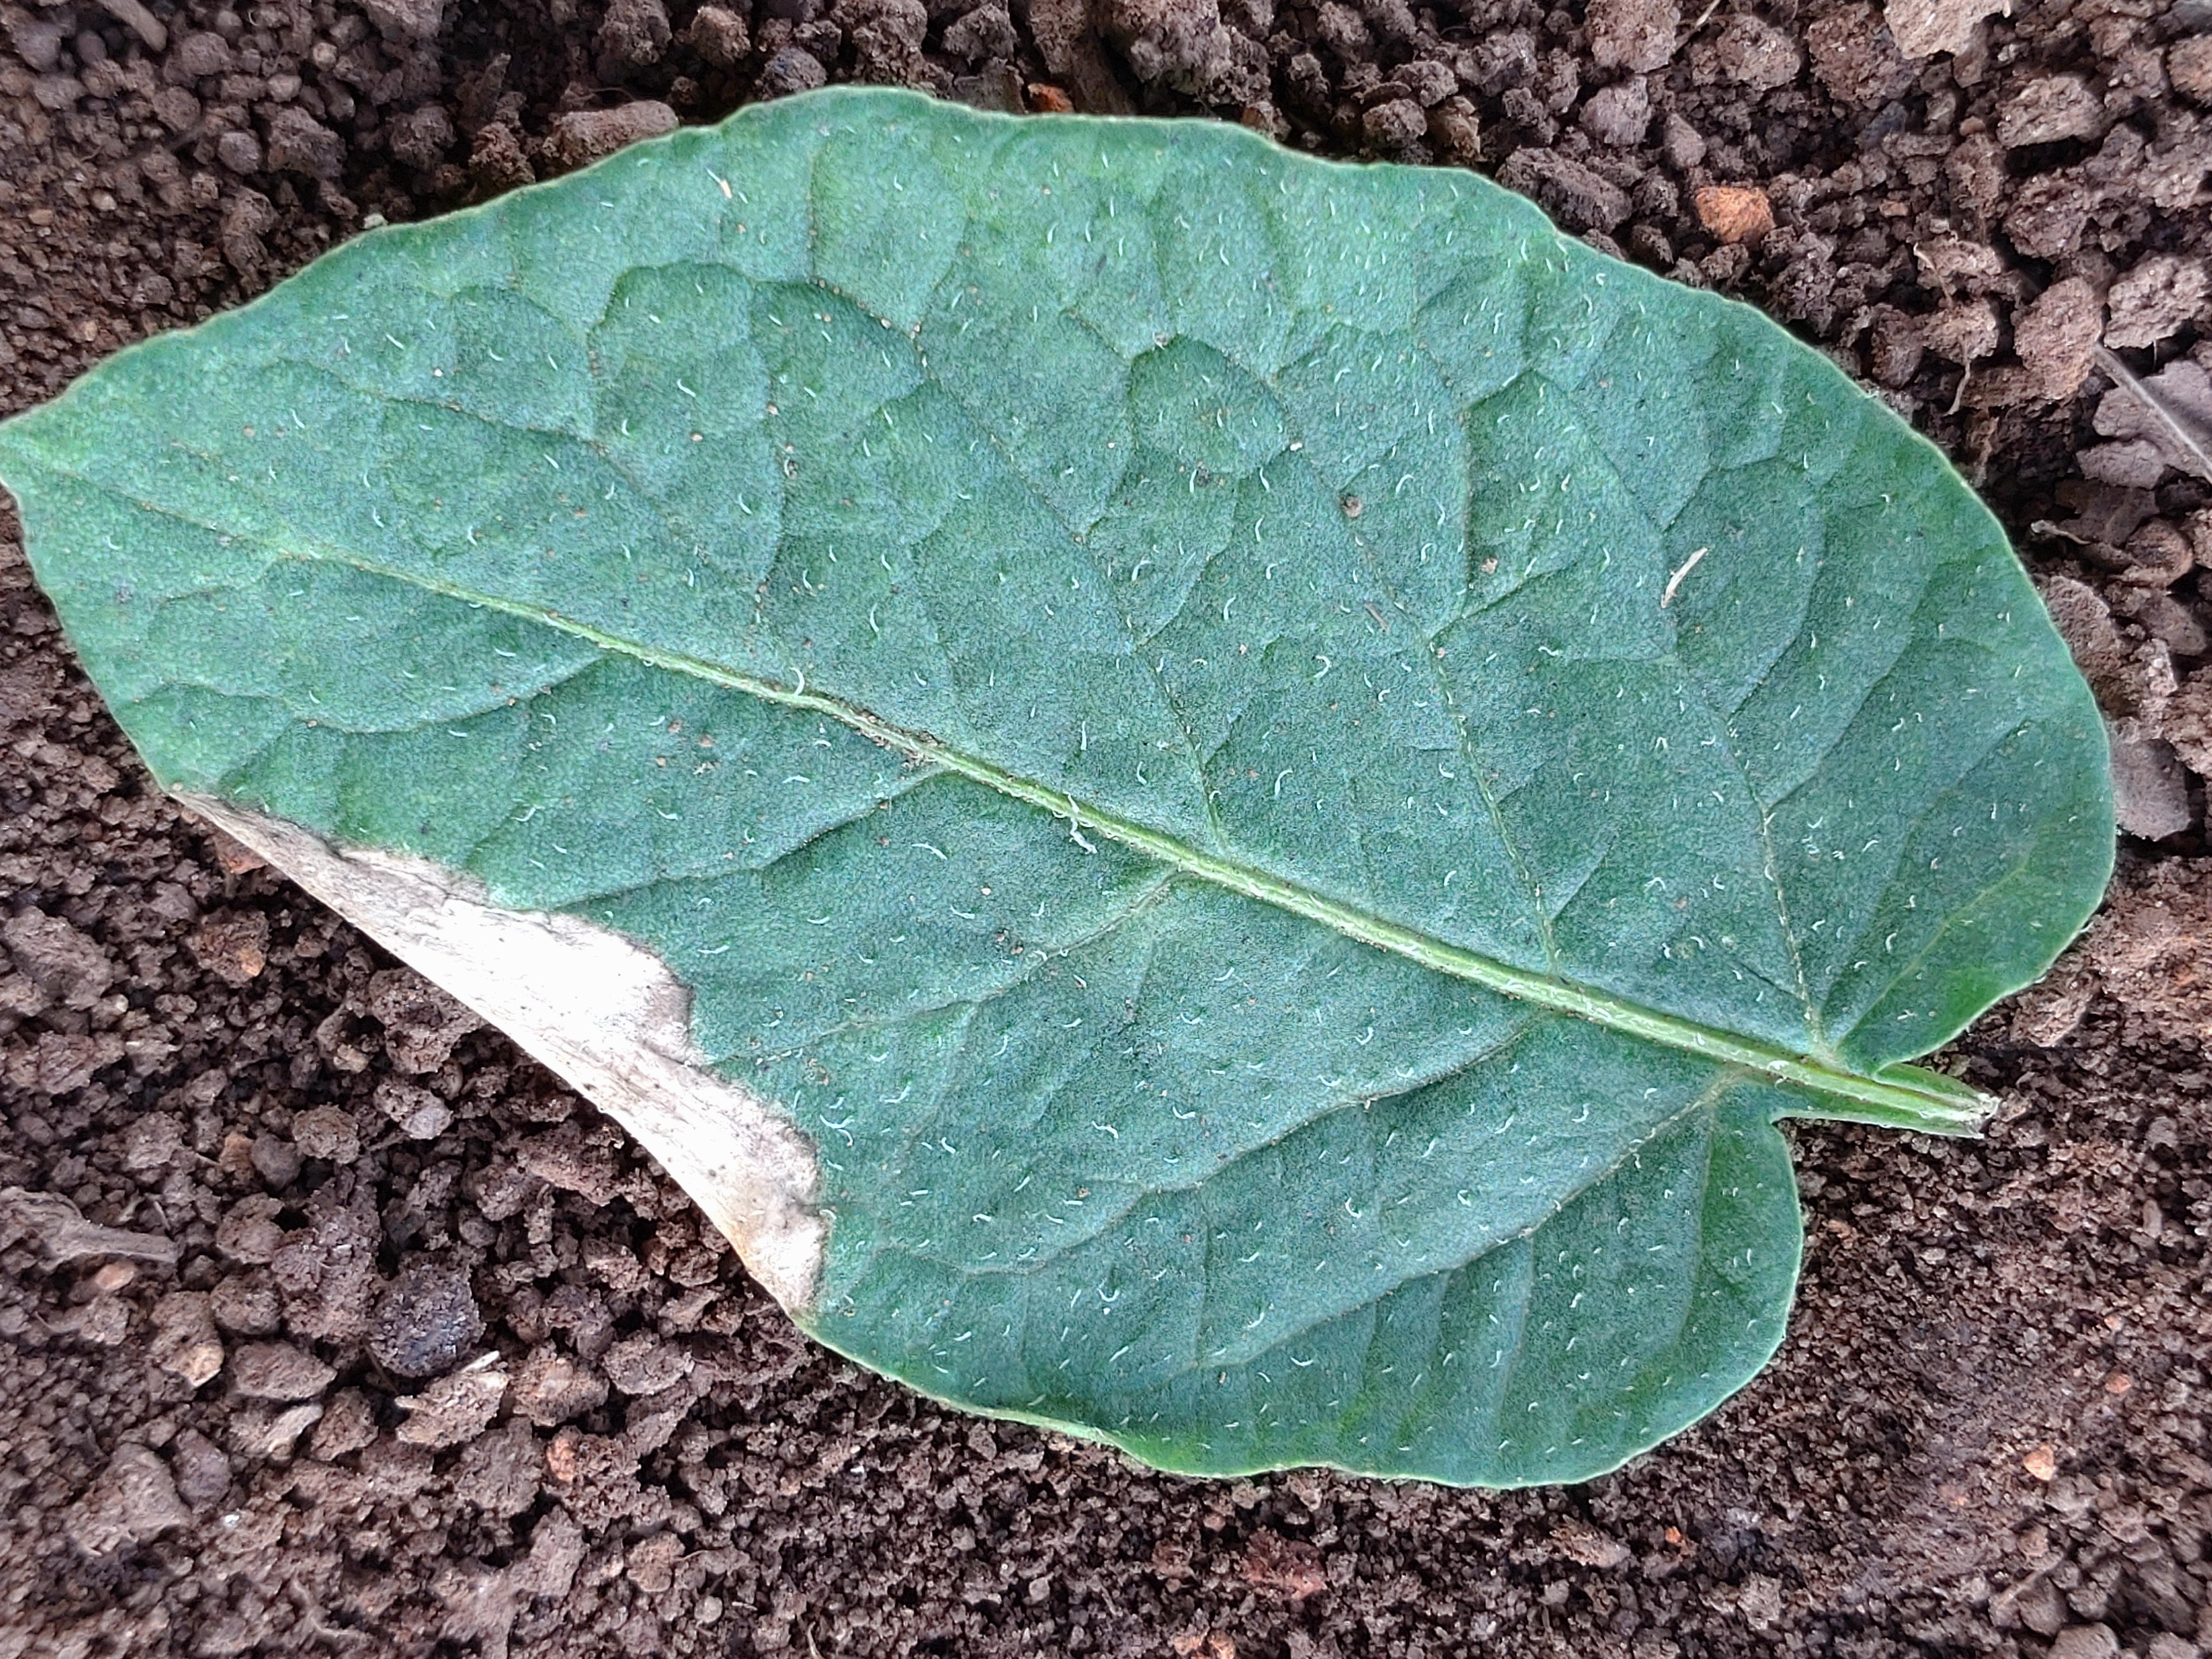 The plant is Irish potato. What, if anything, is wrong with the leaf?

early blight
